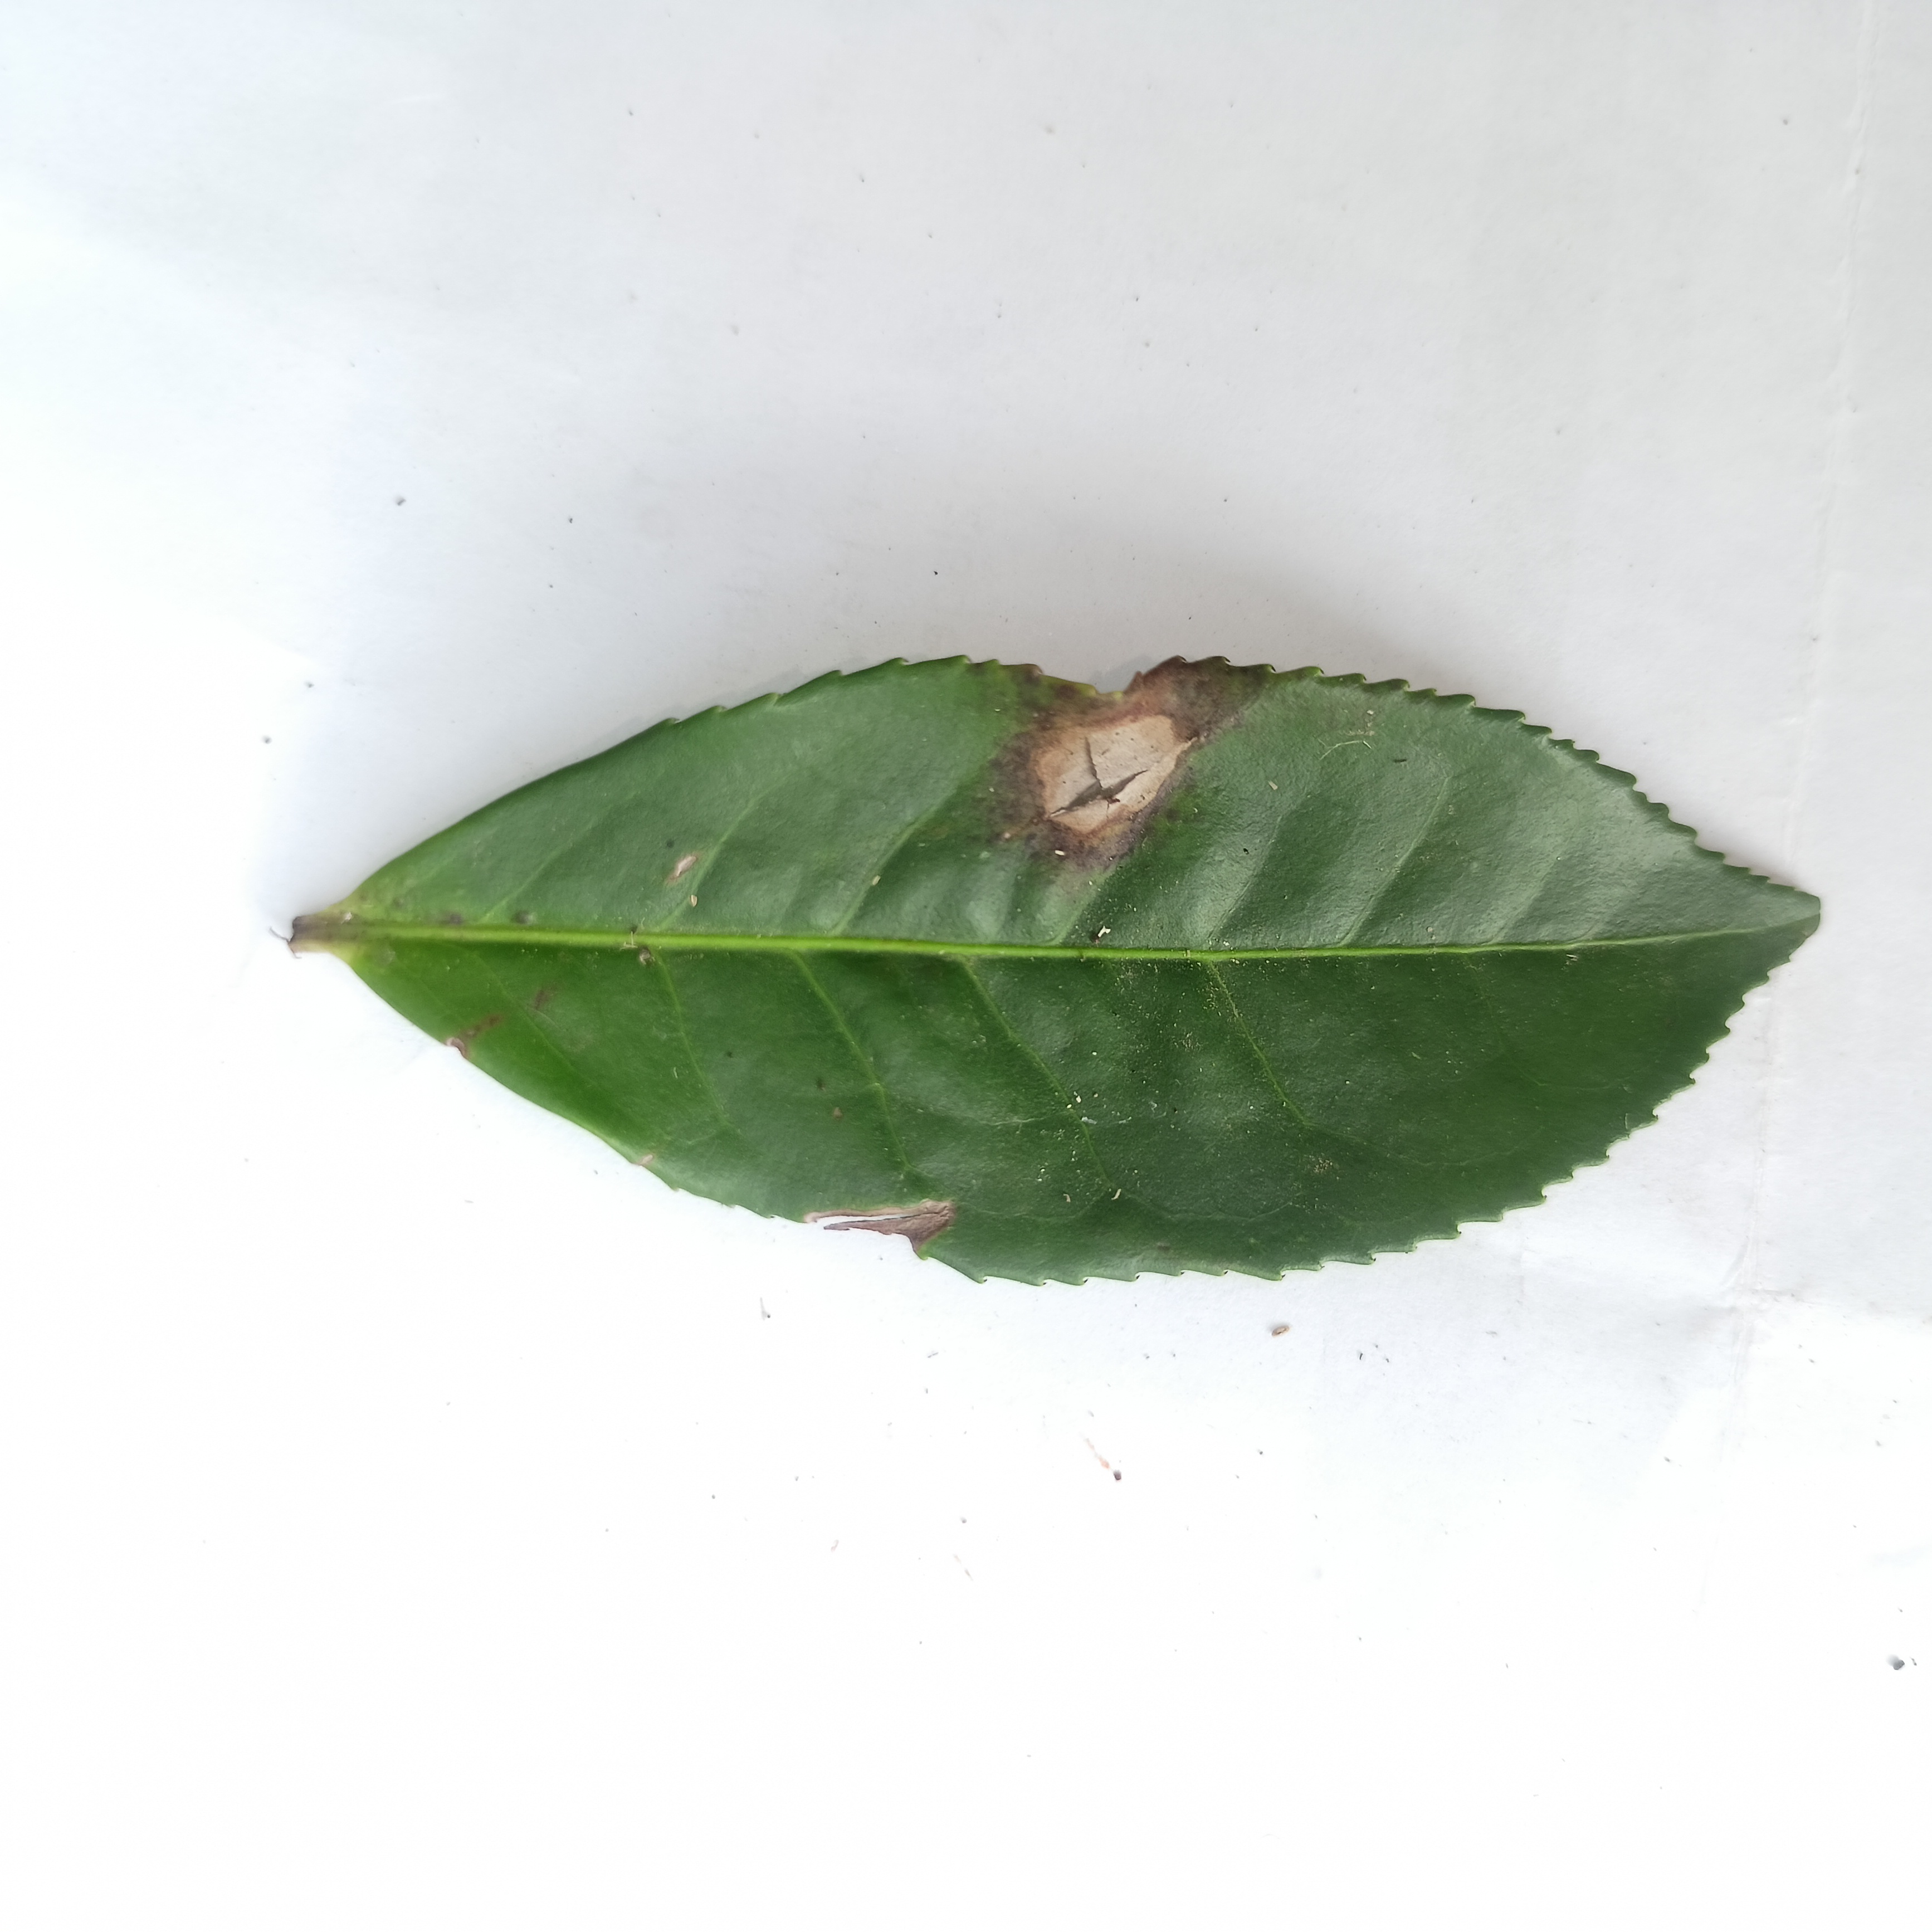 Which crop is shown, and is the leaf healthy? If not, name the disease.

tea, brown blight
